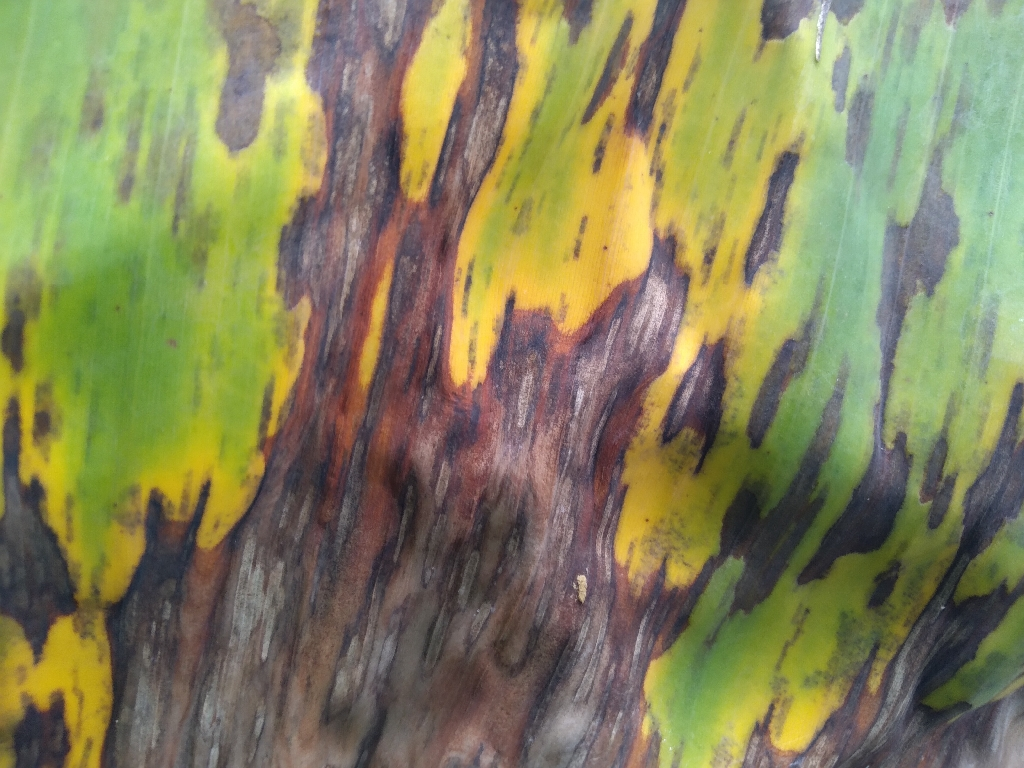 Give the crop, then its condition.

banana, black sigatoka
